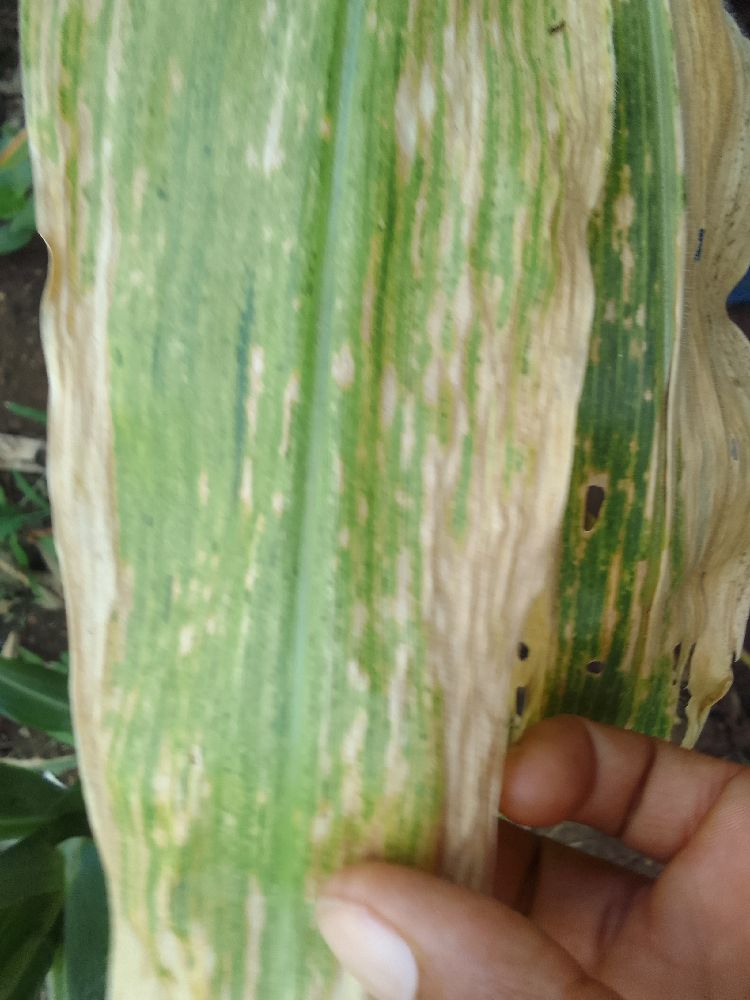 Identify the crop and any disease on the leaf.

maize, maize lethal necrosis
